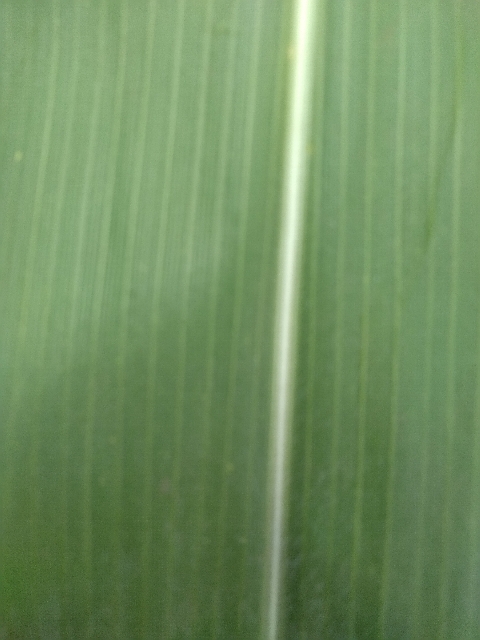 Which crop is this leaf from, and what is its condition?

maize, healthy
